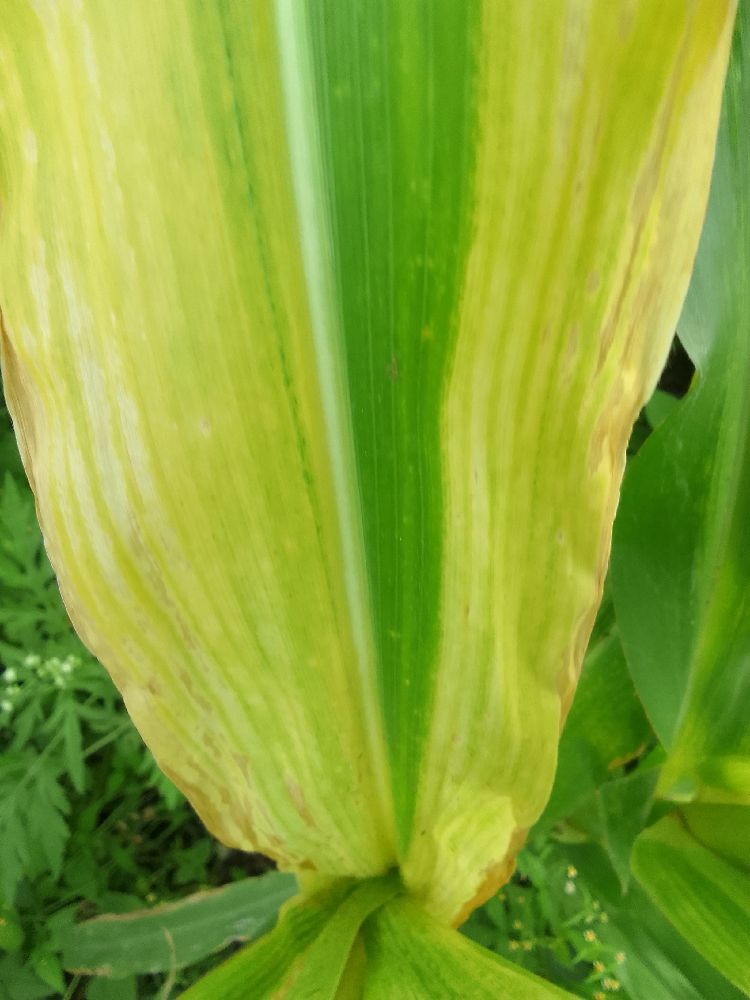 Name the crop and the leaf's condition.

maize, maize lethal necrosis
